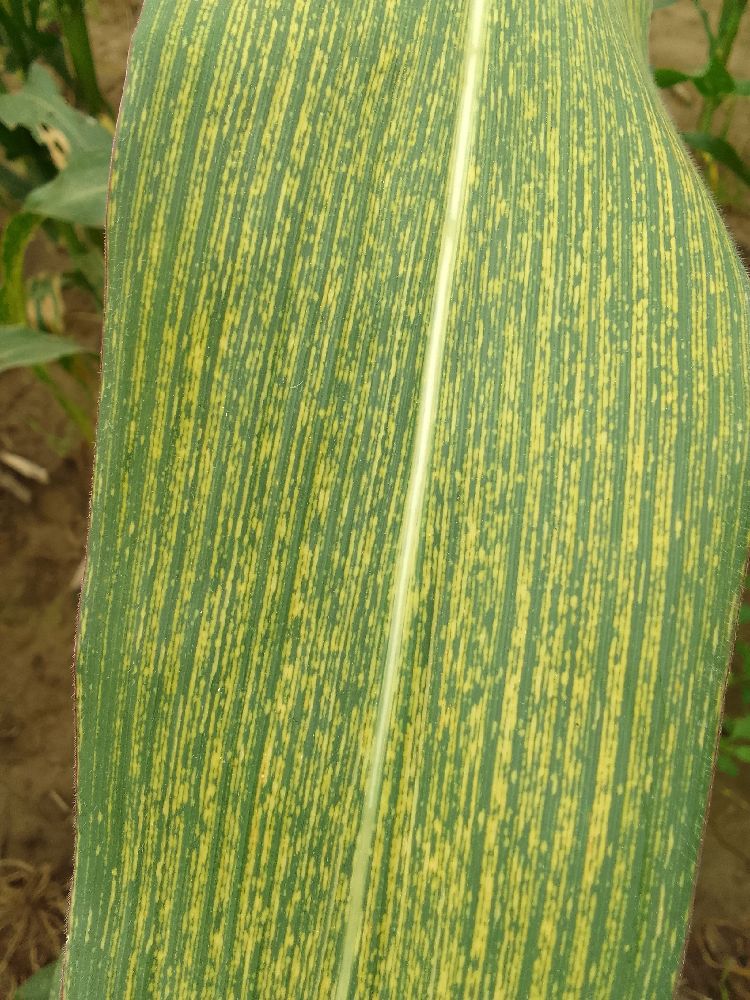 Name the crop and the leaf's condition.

maize, maize streak virus
